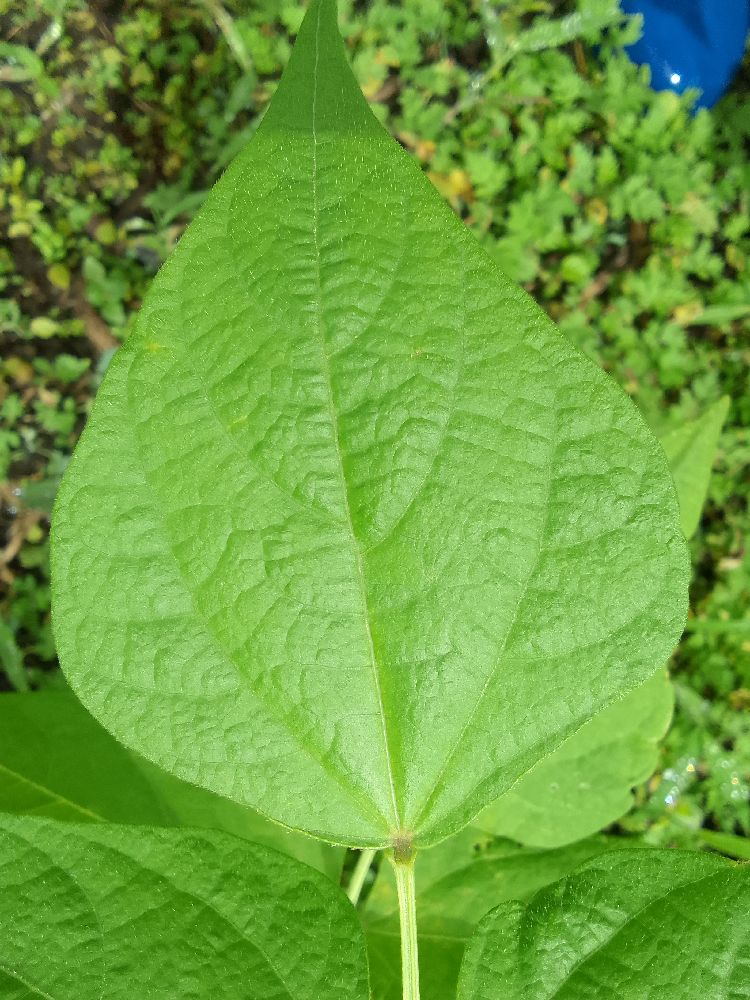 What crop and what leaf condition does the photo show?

common bean, healthy
